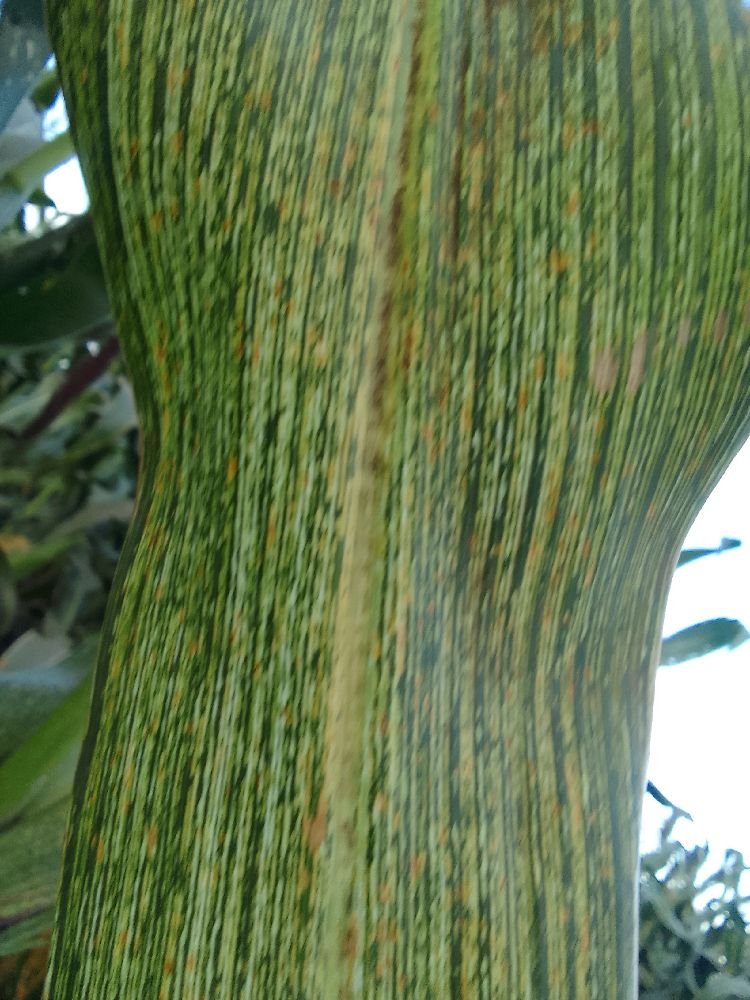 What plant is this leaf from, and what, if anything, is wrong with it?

maize, maize streak virus
